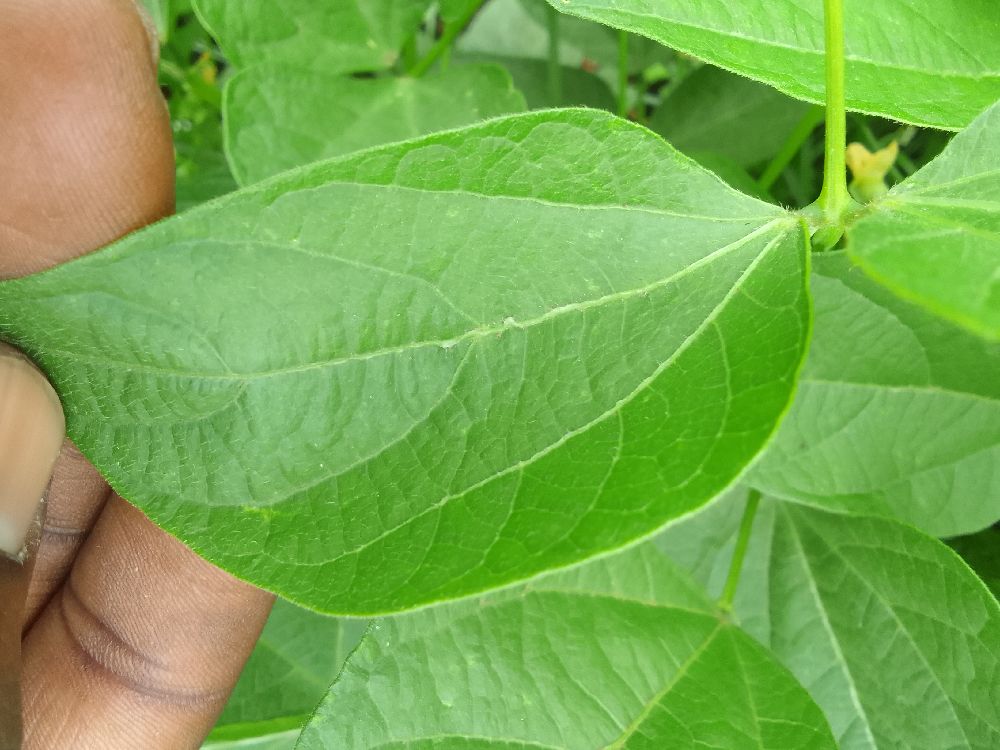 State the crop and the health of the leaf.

common bean, healthy
